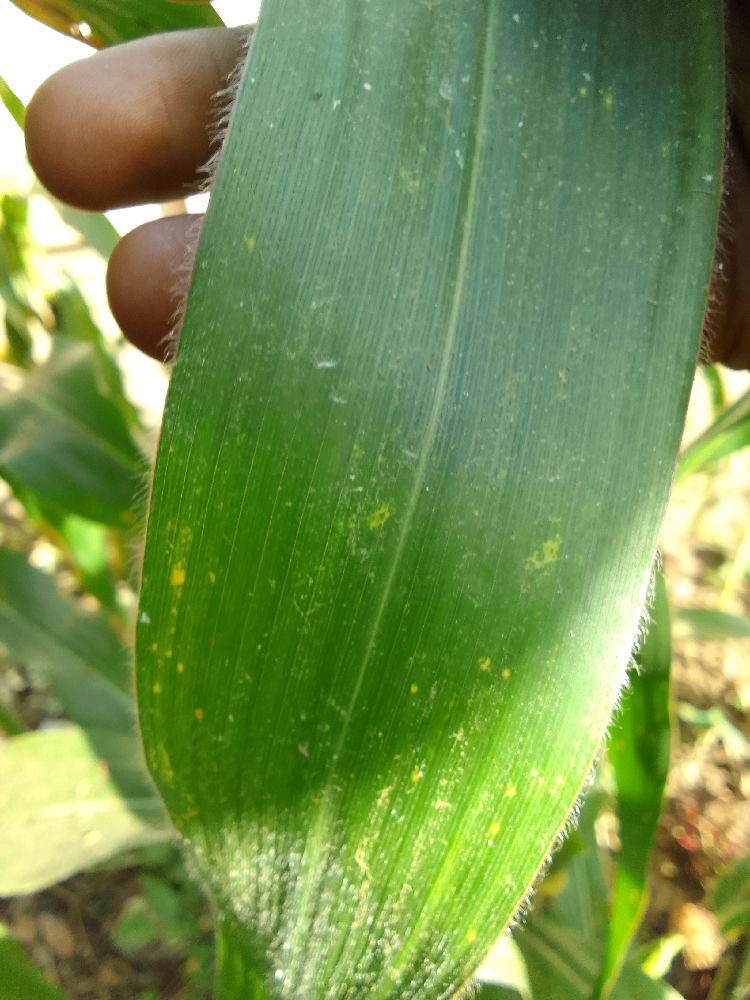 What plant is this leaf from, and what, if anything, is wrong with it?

maize, healthy
